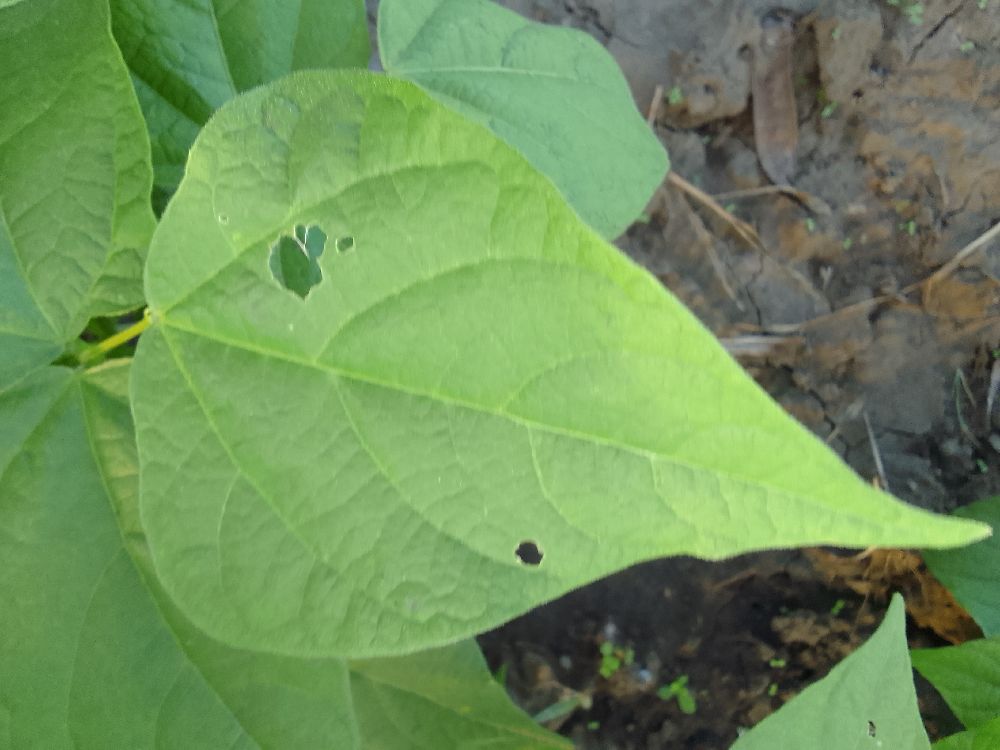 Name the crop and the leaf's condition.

common bean, healthy
